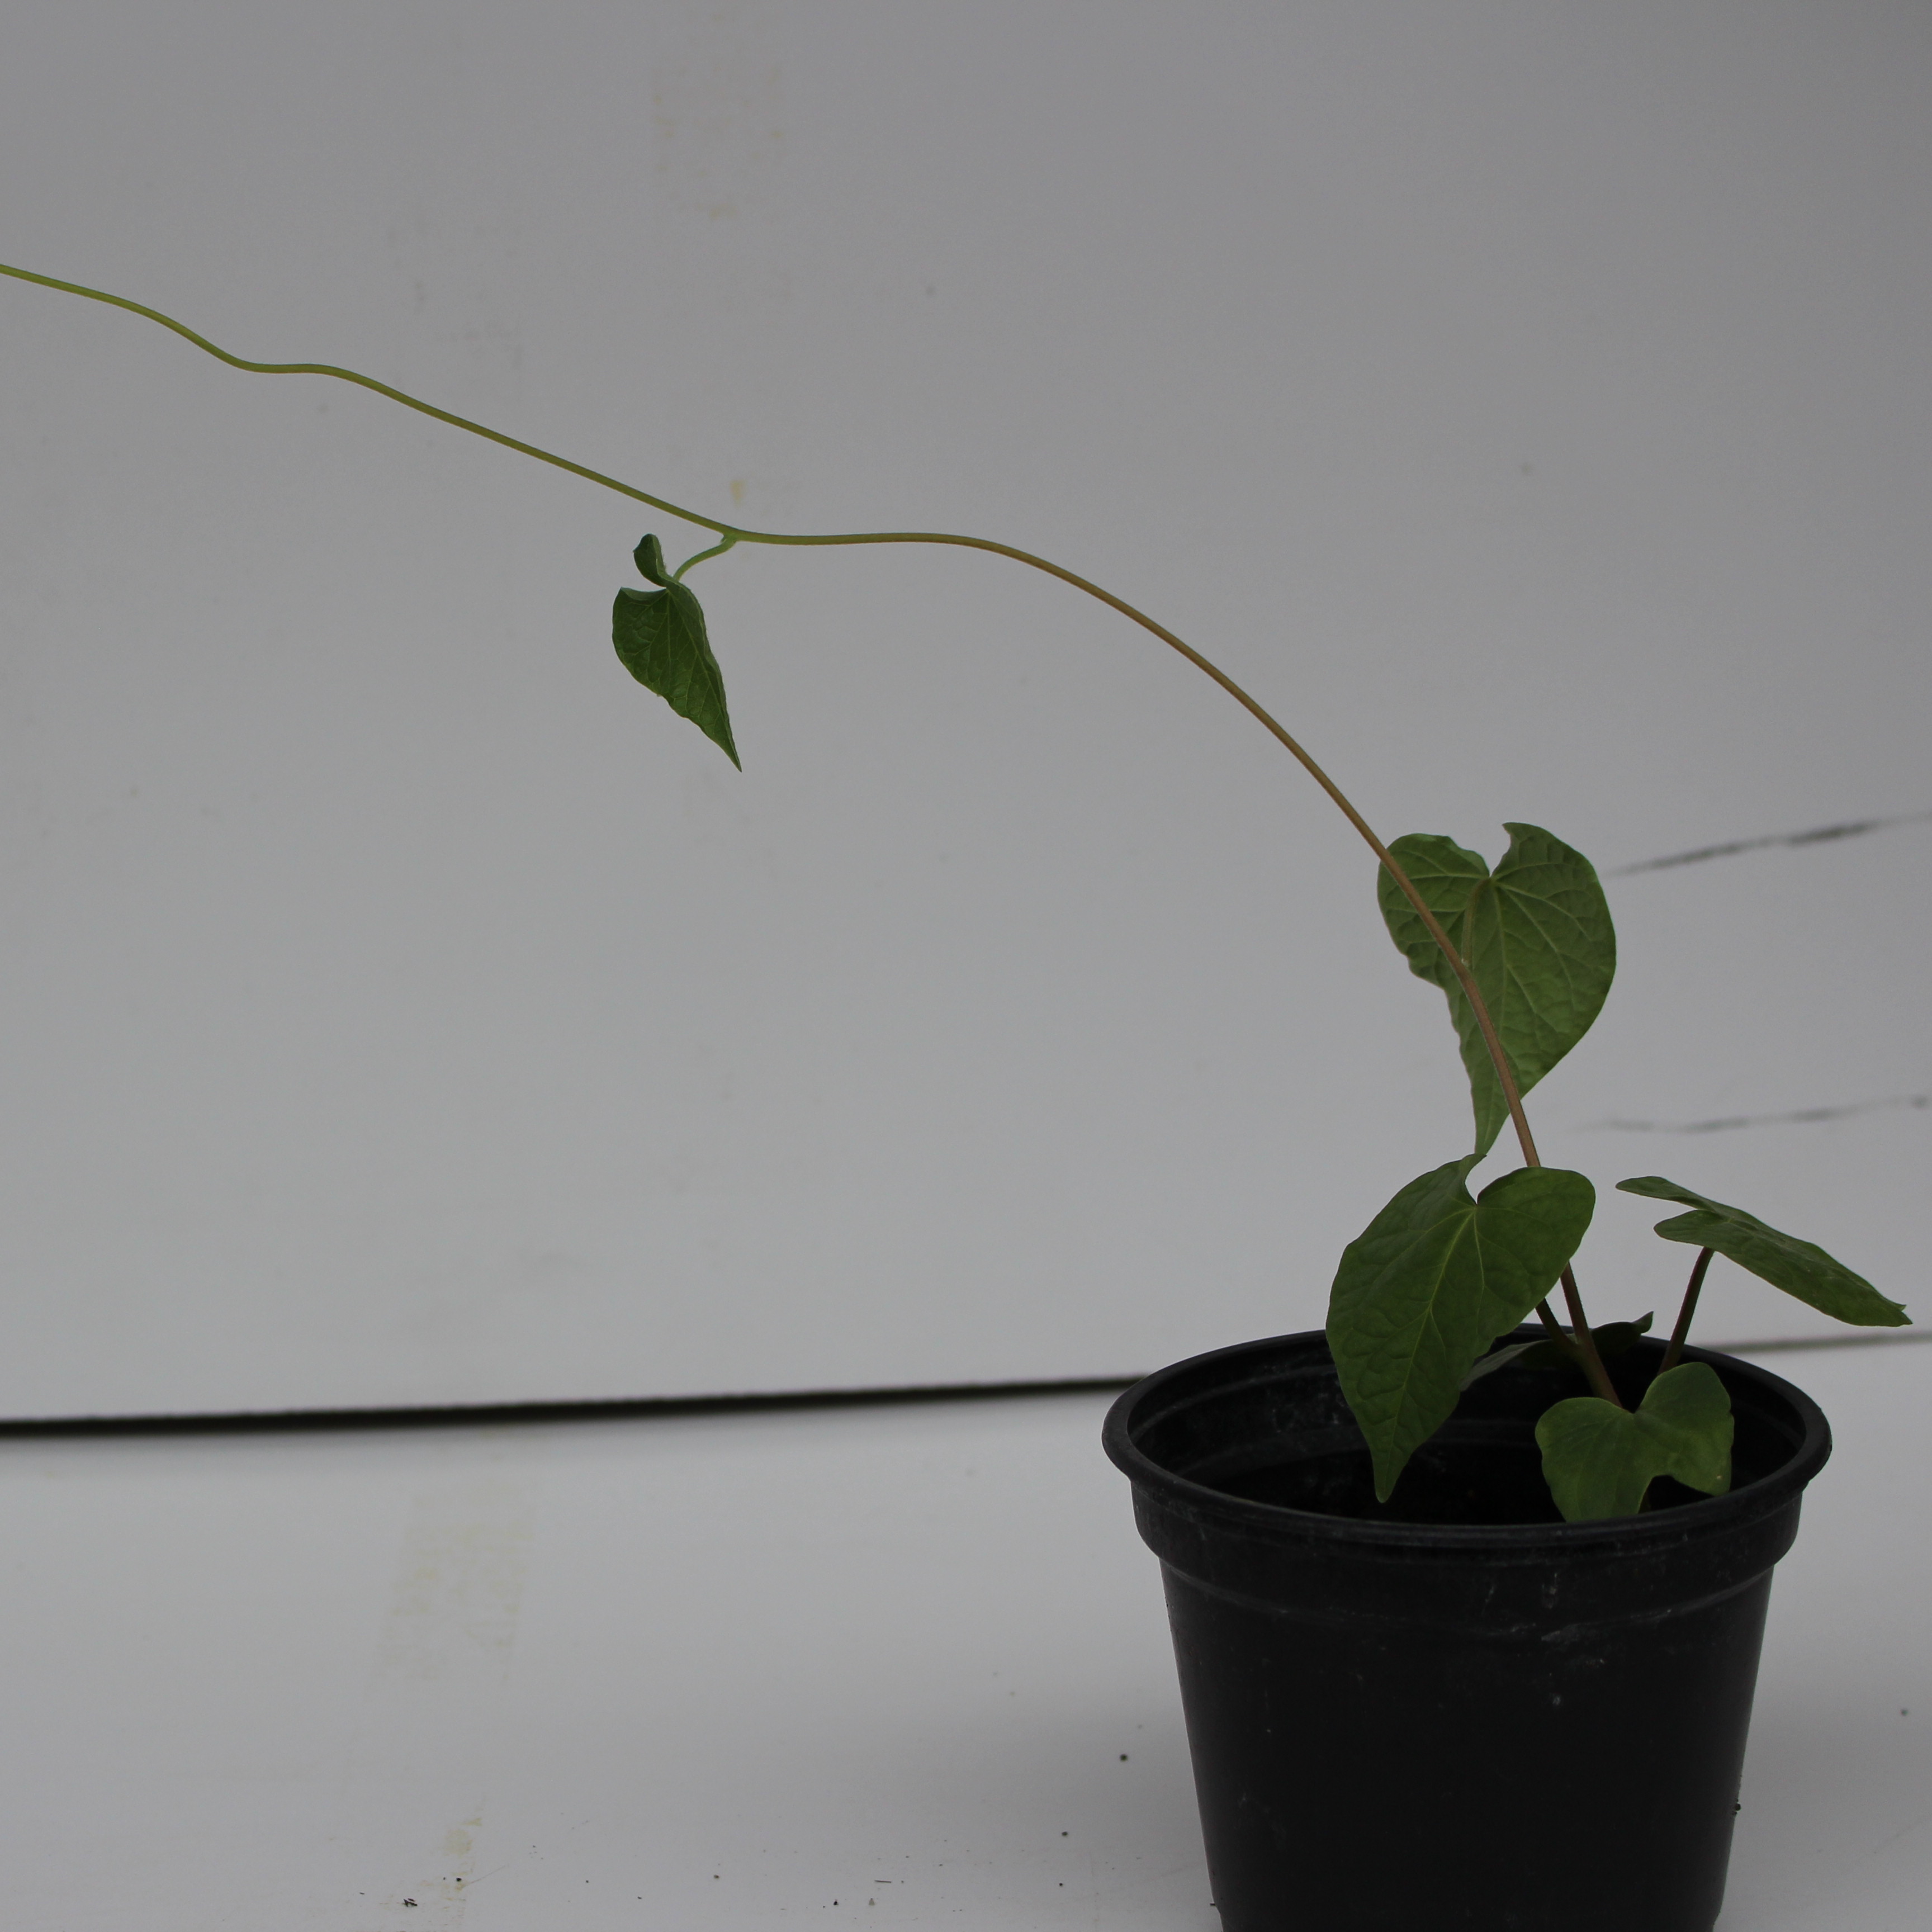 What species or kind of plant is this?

Convolvulus arvensis
